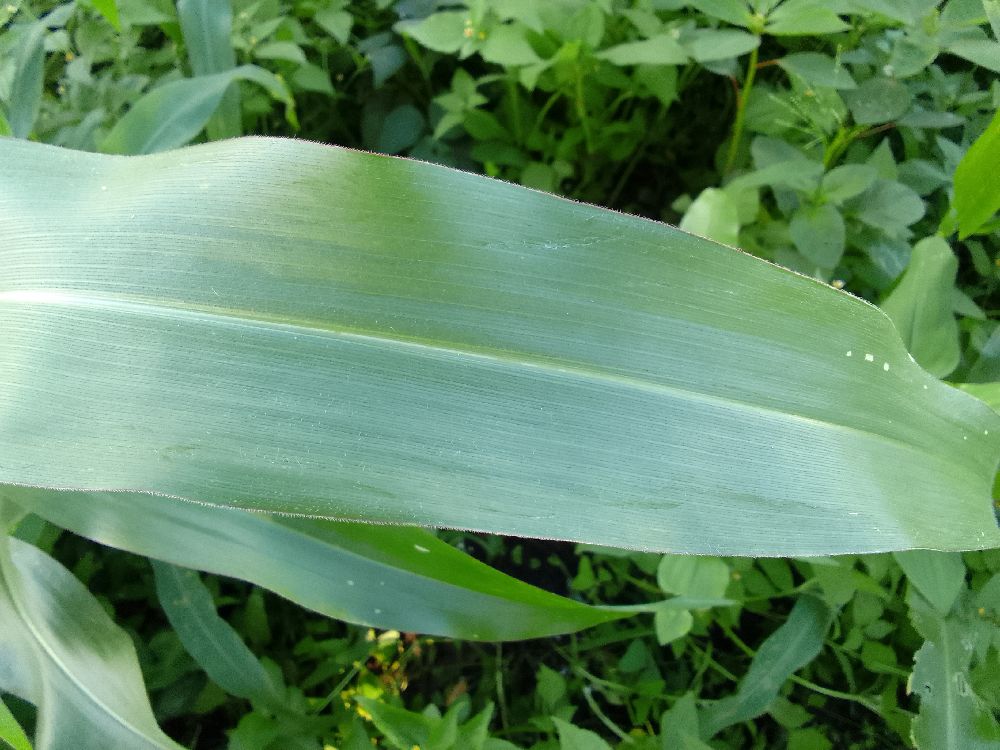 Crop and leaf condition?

maize, healthy
